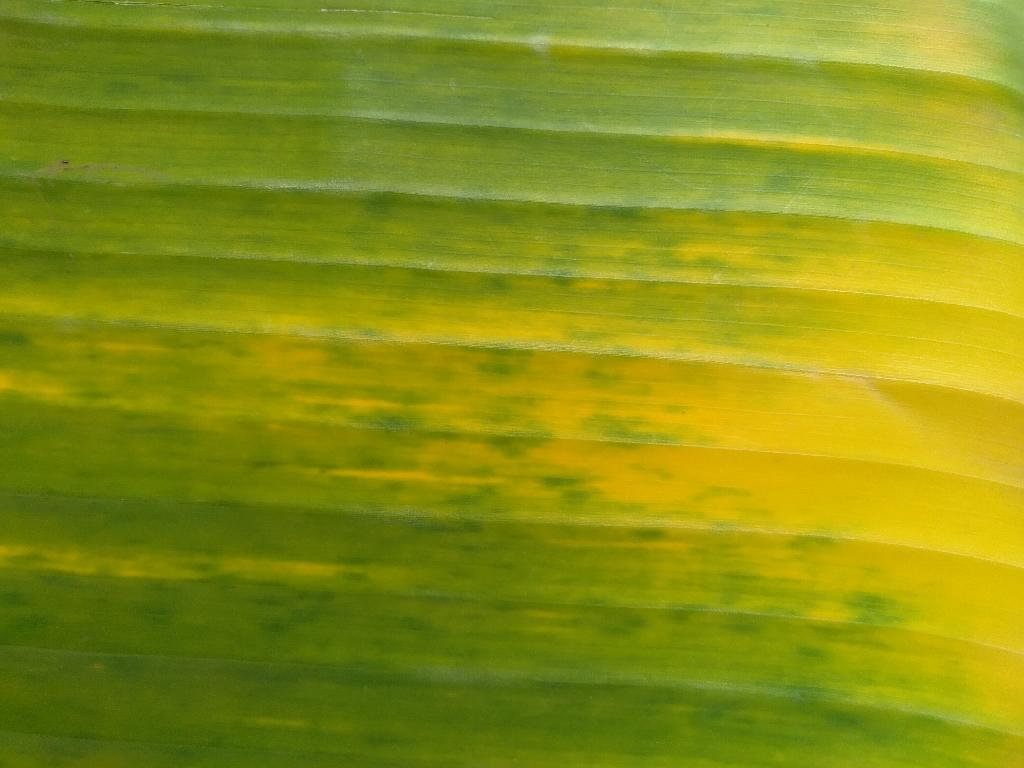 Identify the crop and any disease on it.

banana, fusarium wilt race 1
